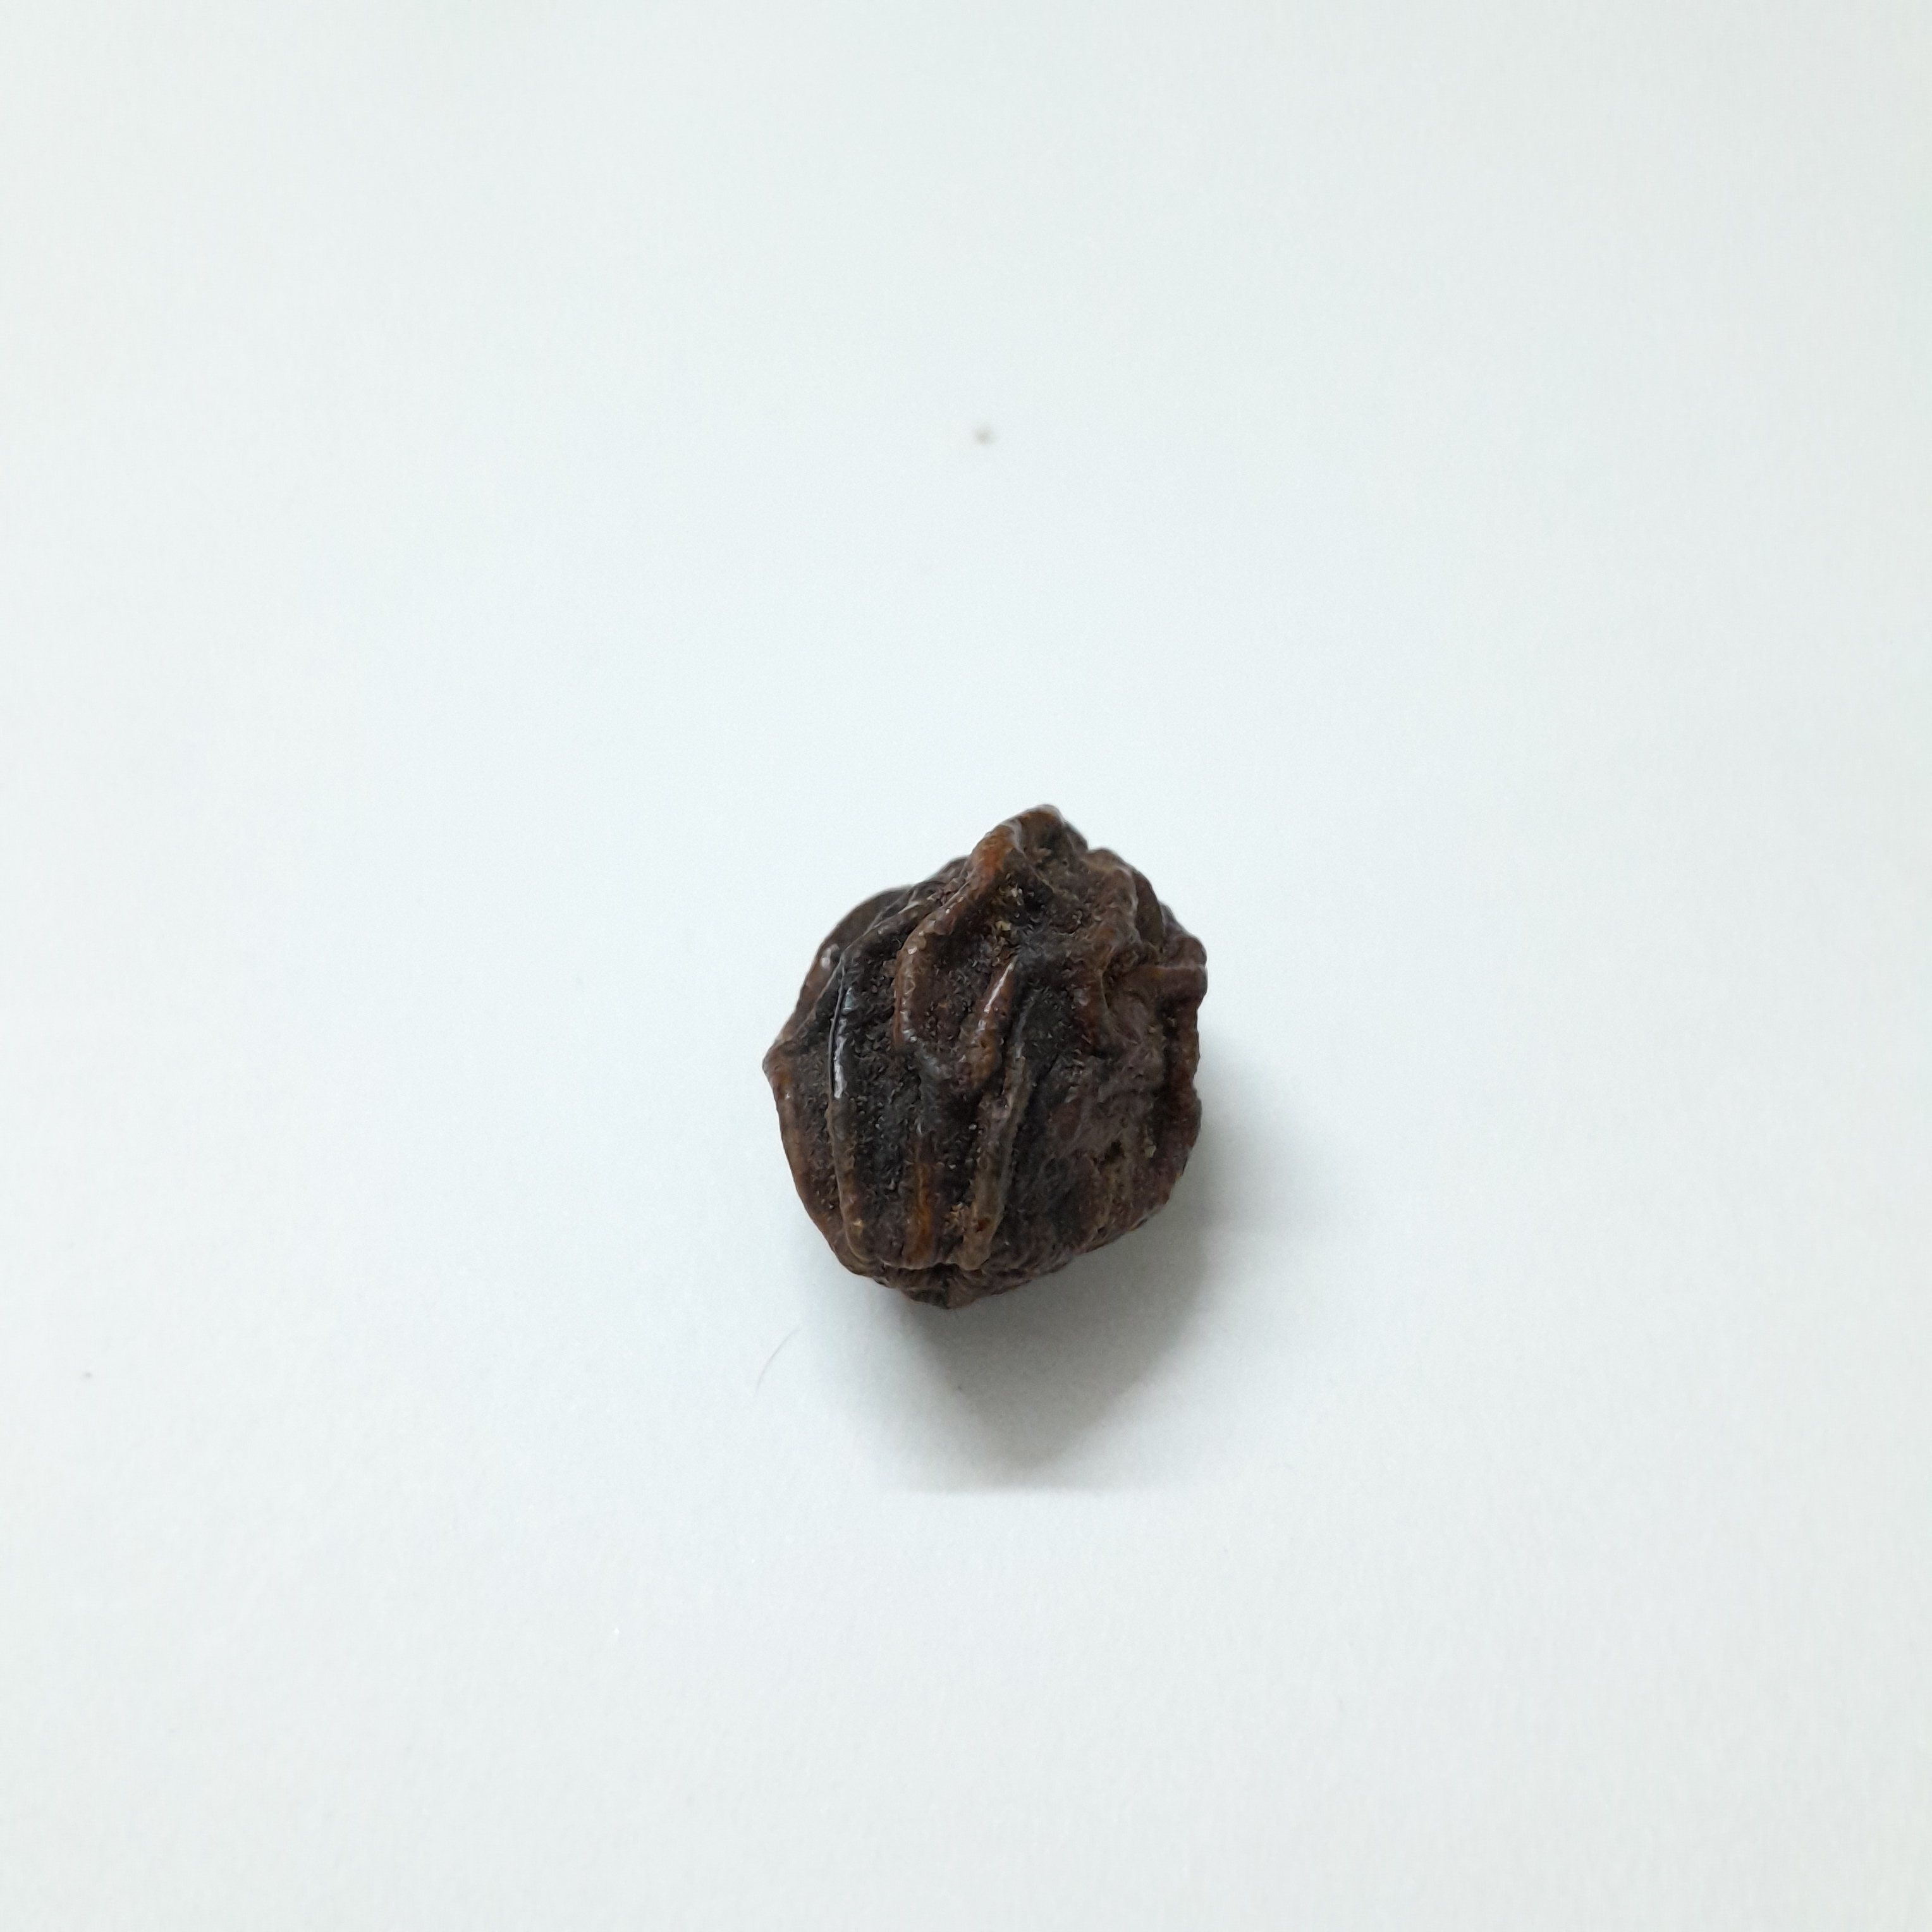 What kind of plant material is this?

kadukharik
